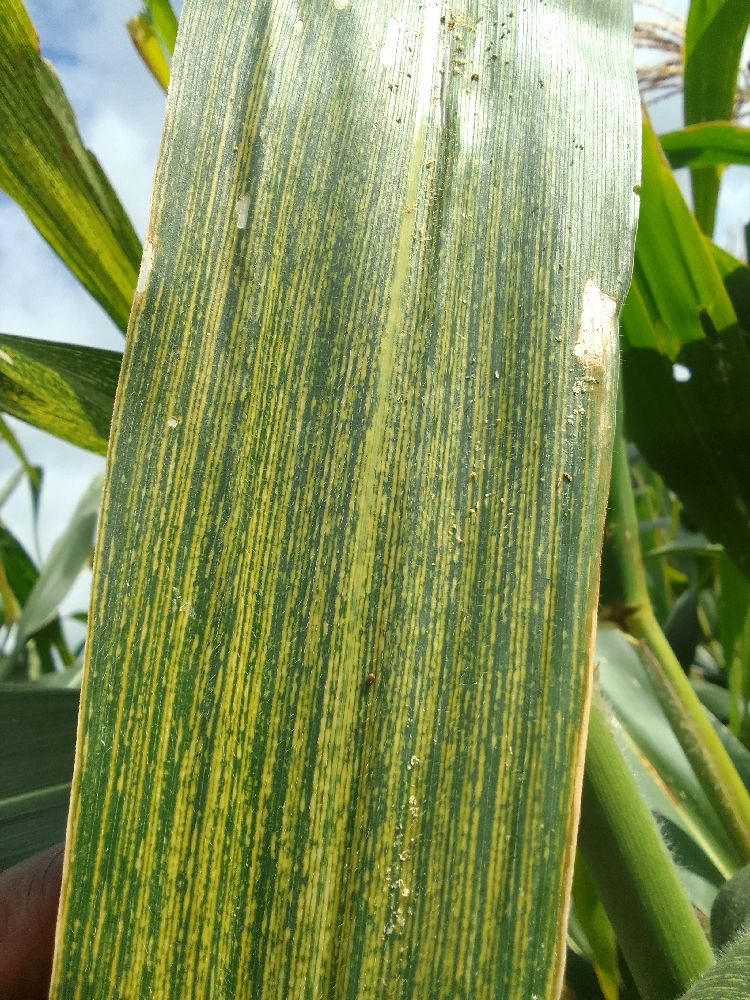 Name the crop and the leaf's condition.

maize, maize streak virus
